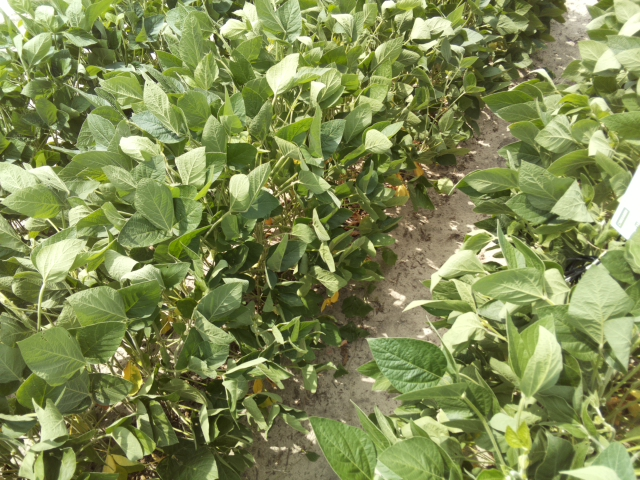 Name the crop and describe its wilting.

soybean, slight leaflet or petiole turgor loss in upper canopy
